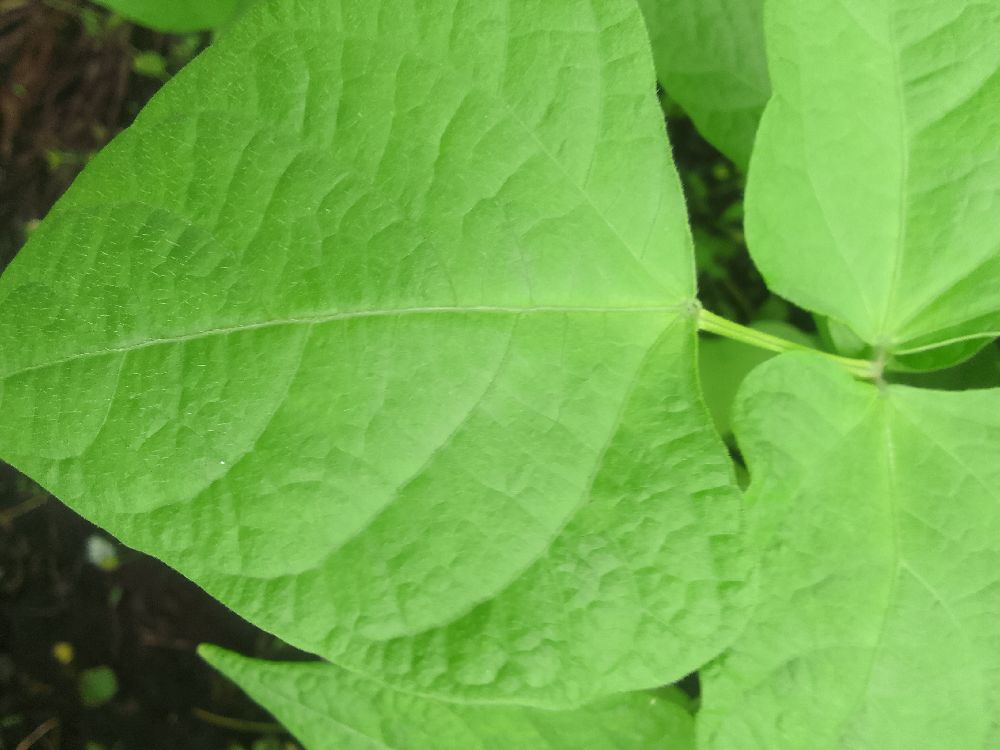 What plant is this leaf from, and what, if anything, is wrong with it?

common bean, healthy
